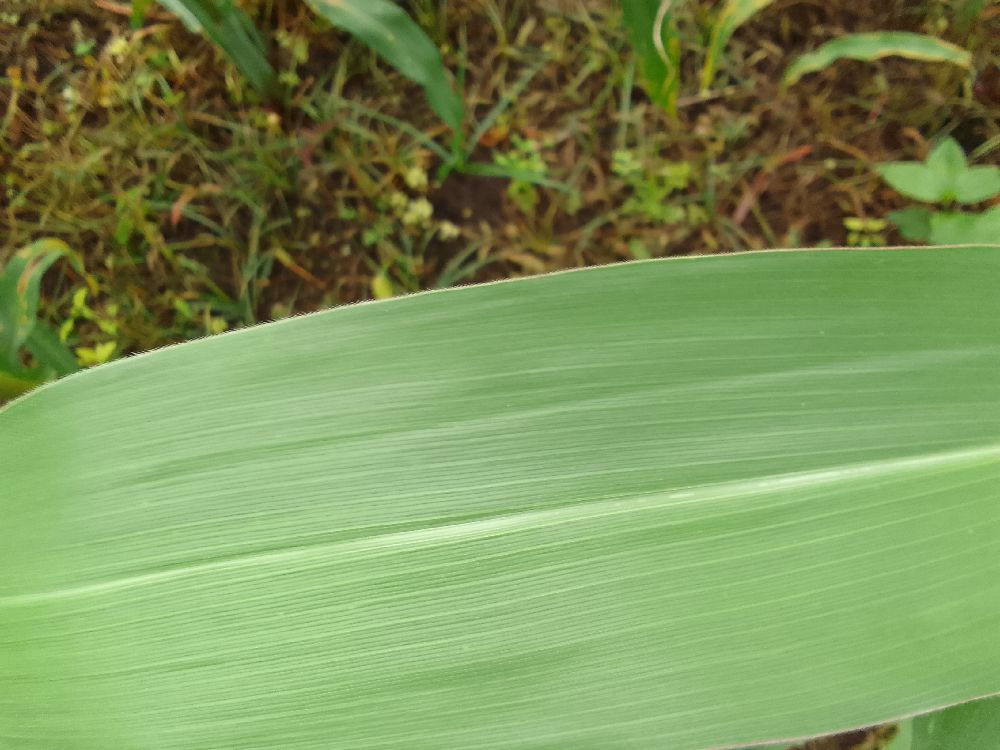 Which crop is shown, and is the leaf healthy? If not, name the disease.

maize, healthy
